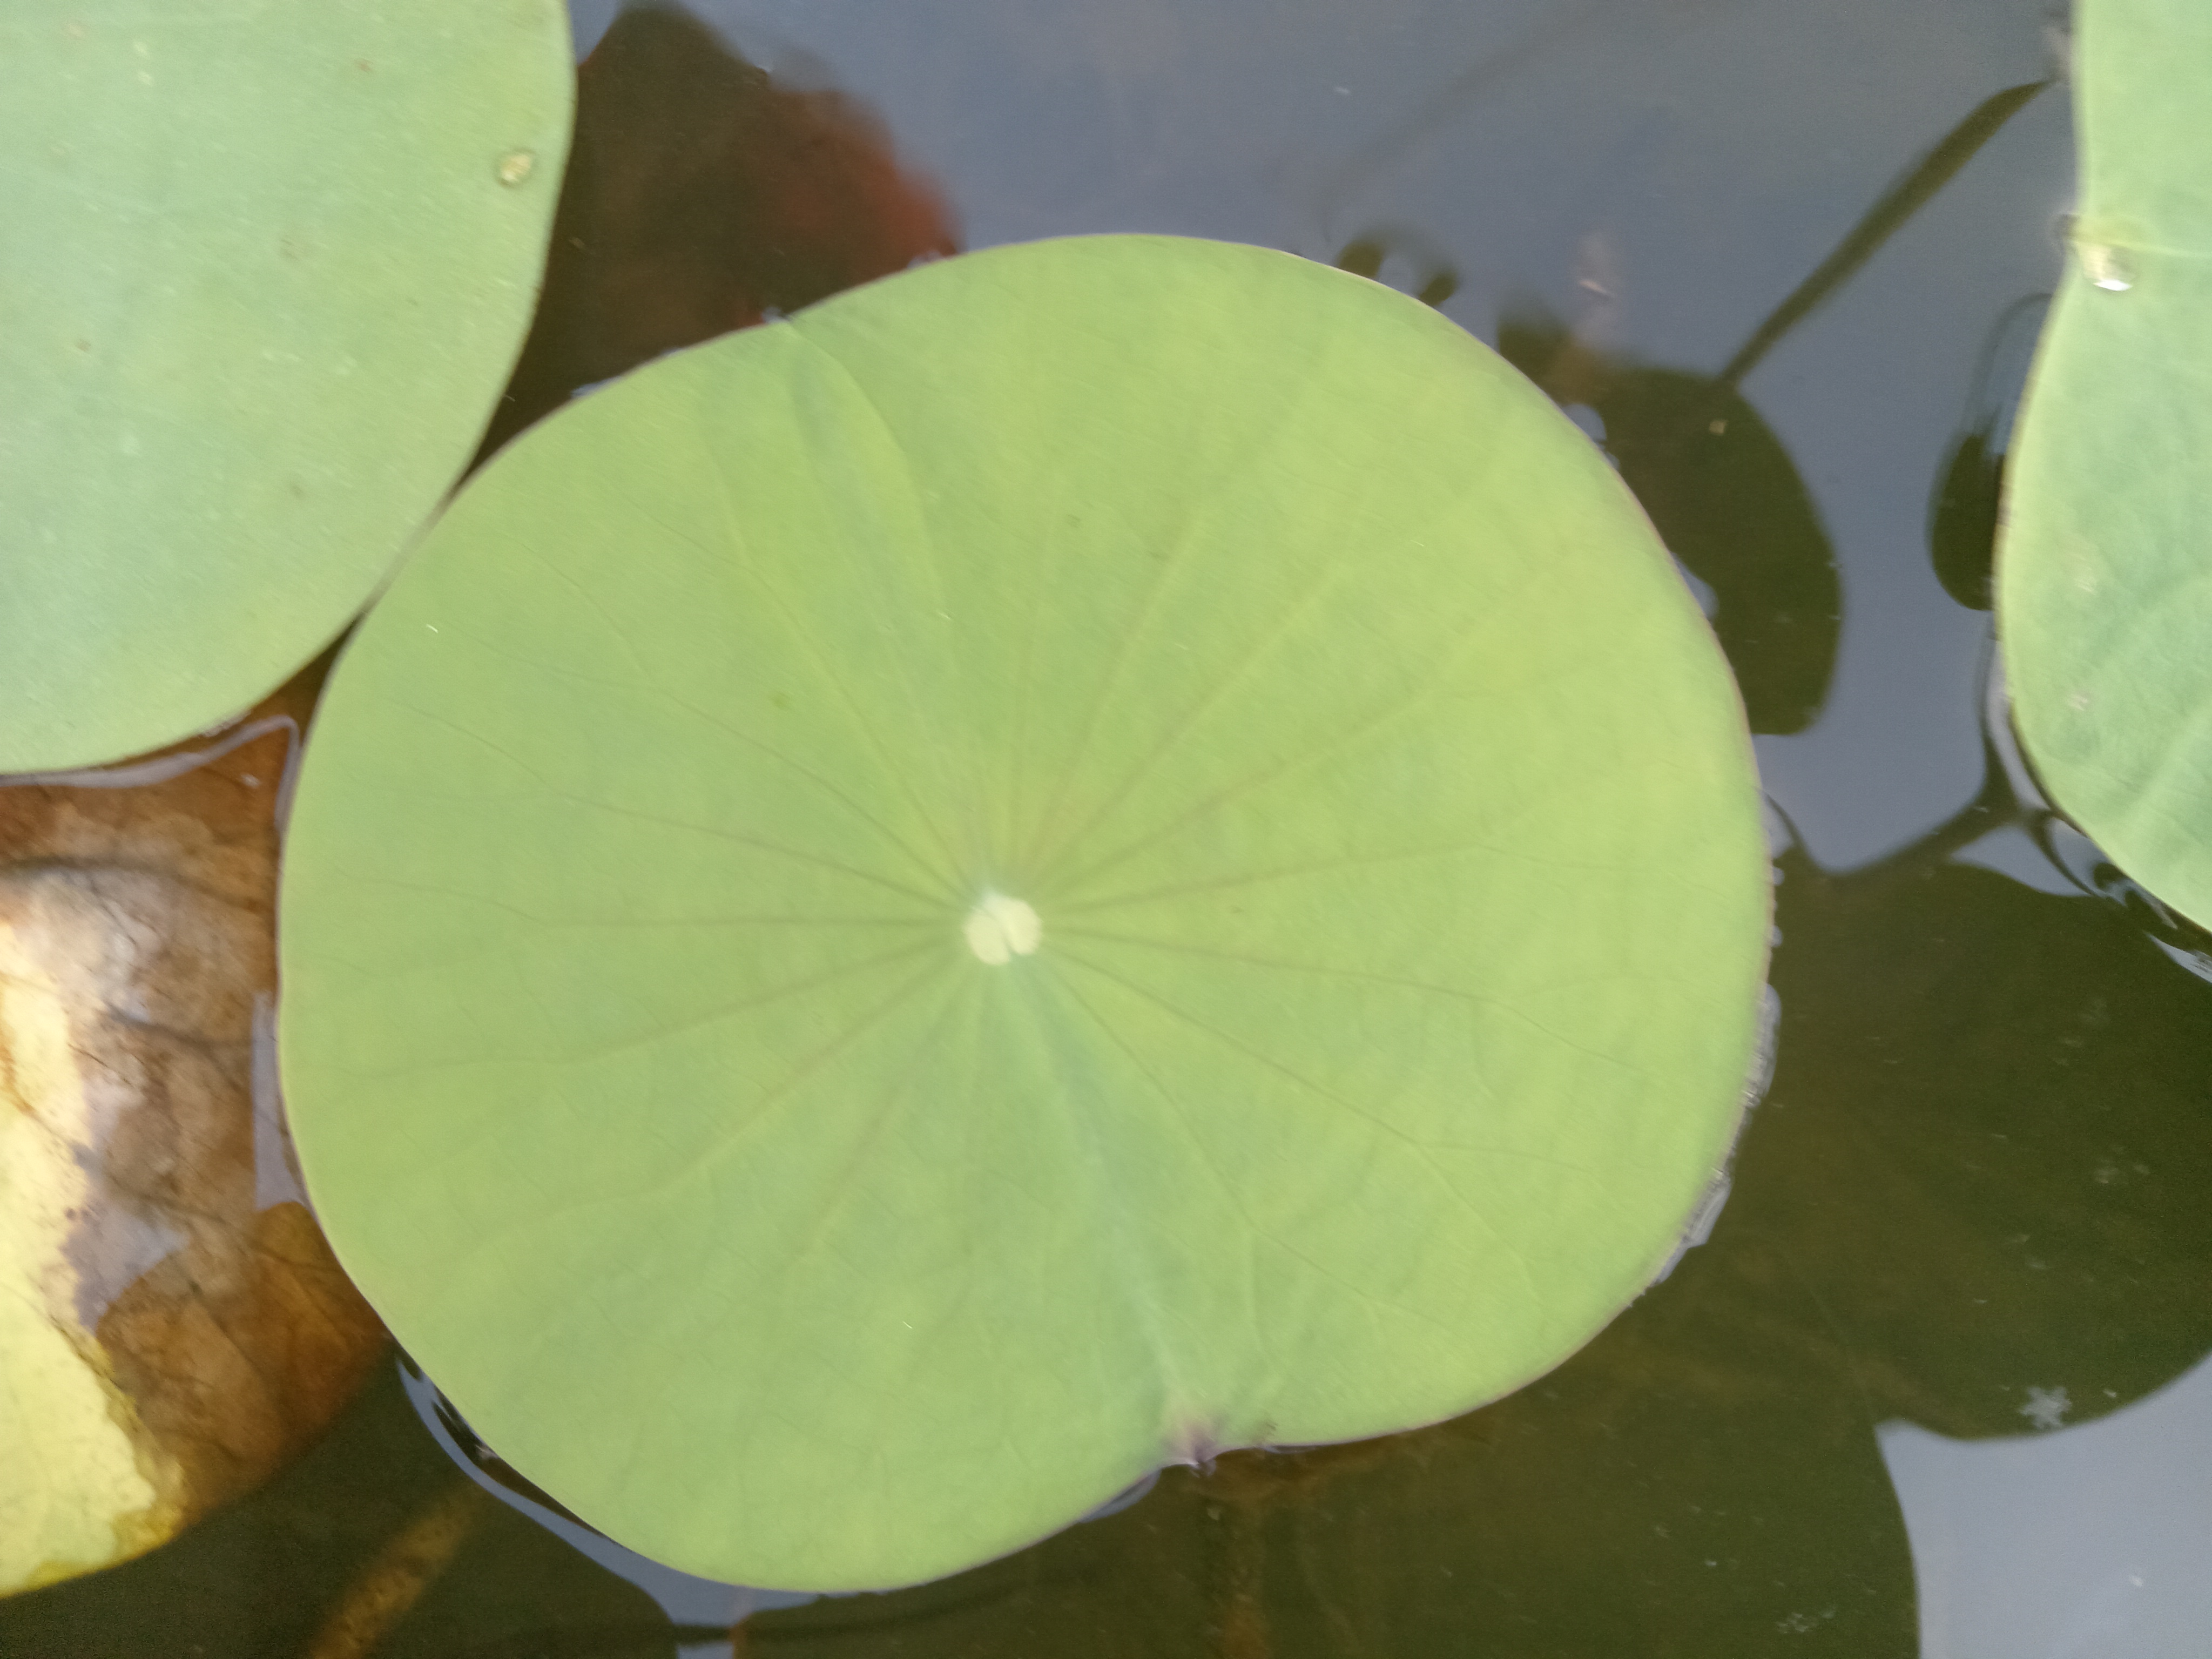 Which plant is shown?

lotus
